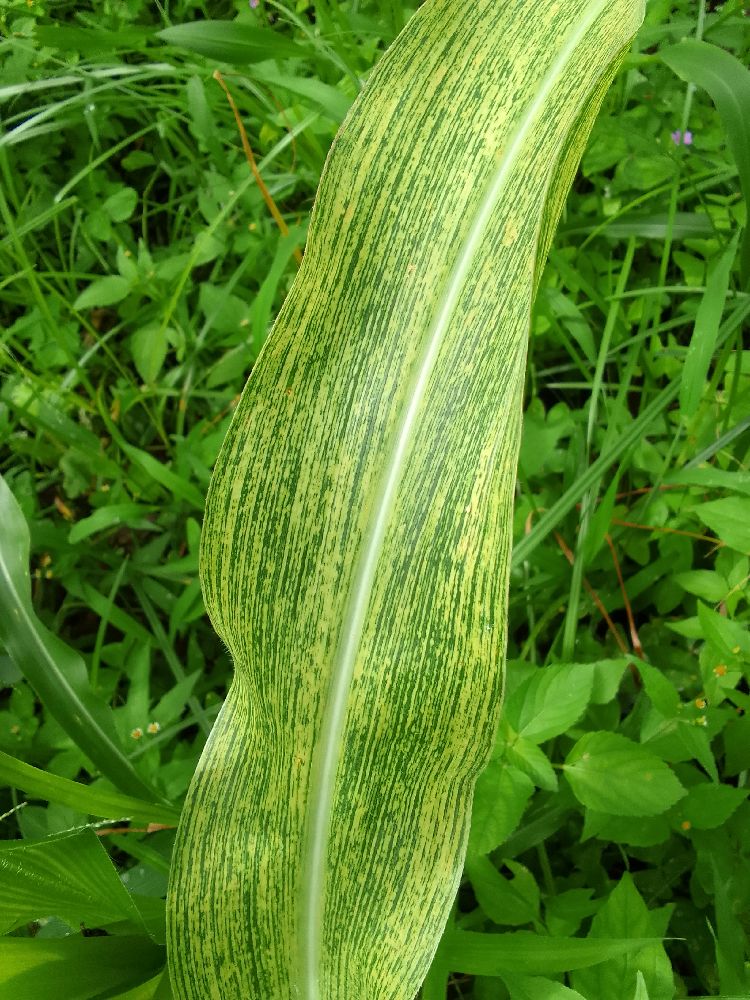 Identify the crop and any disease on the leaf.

maize, maize streak virus
